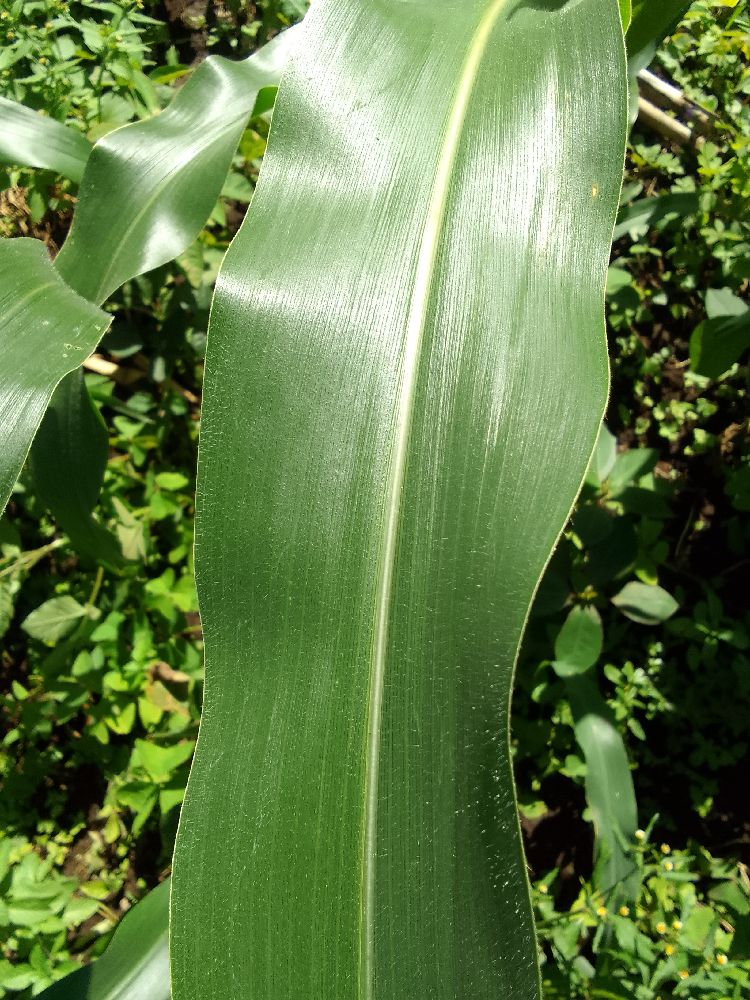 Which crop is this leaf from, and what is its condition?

maize, healthy
